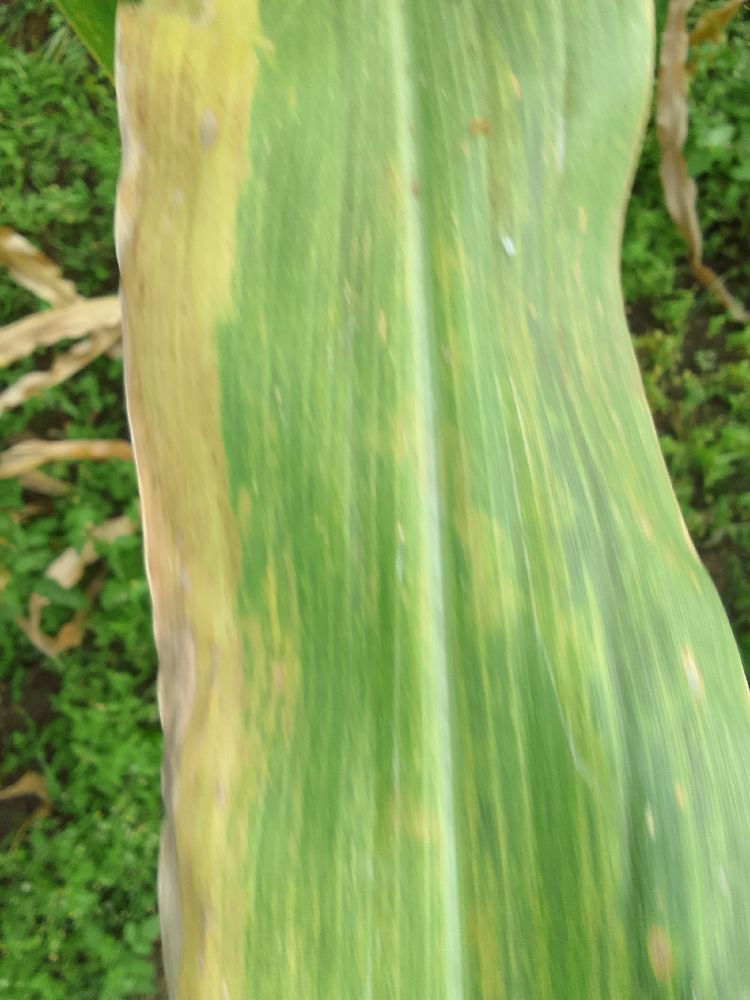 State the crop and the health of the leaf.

maize, maize lethal necrosis
